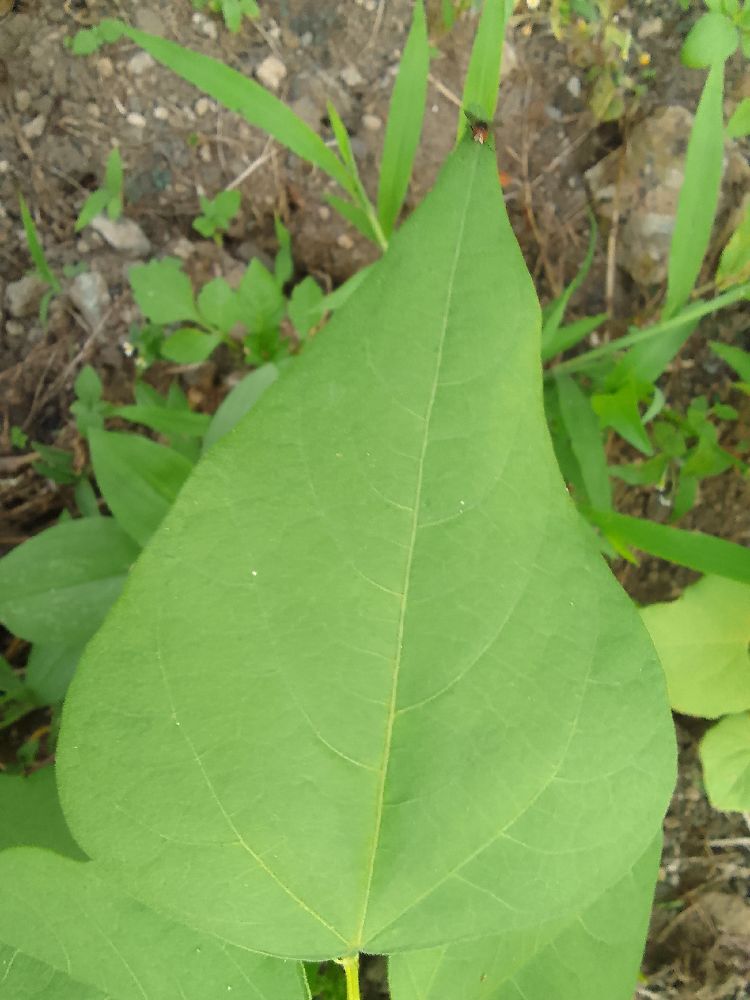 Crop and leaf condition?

common bean, healthy
